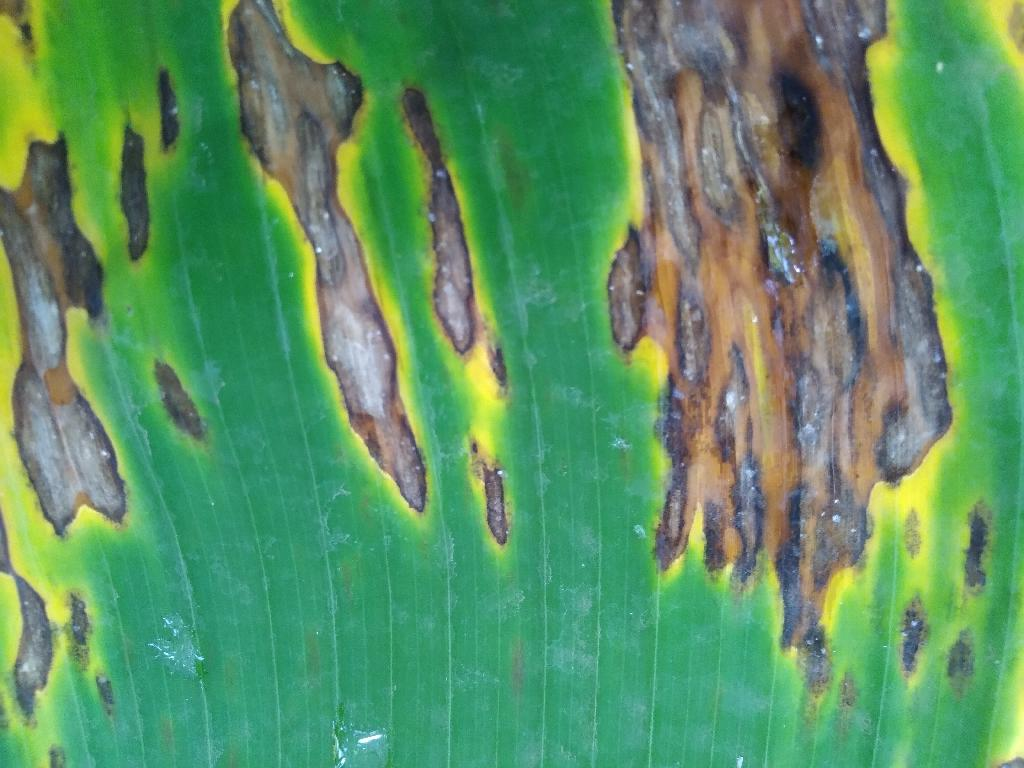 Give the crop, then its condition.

banana, black sigatoka
